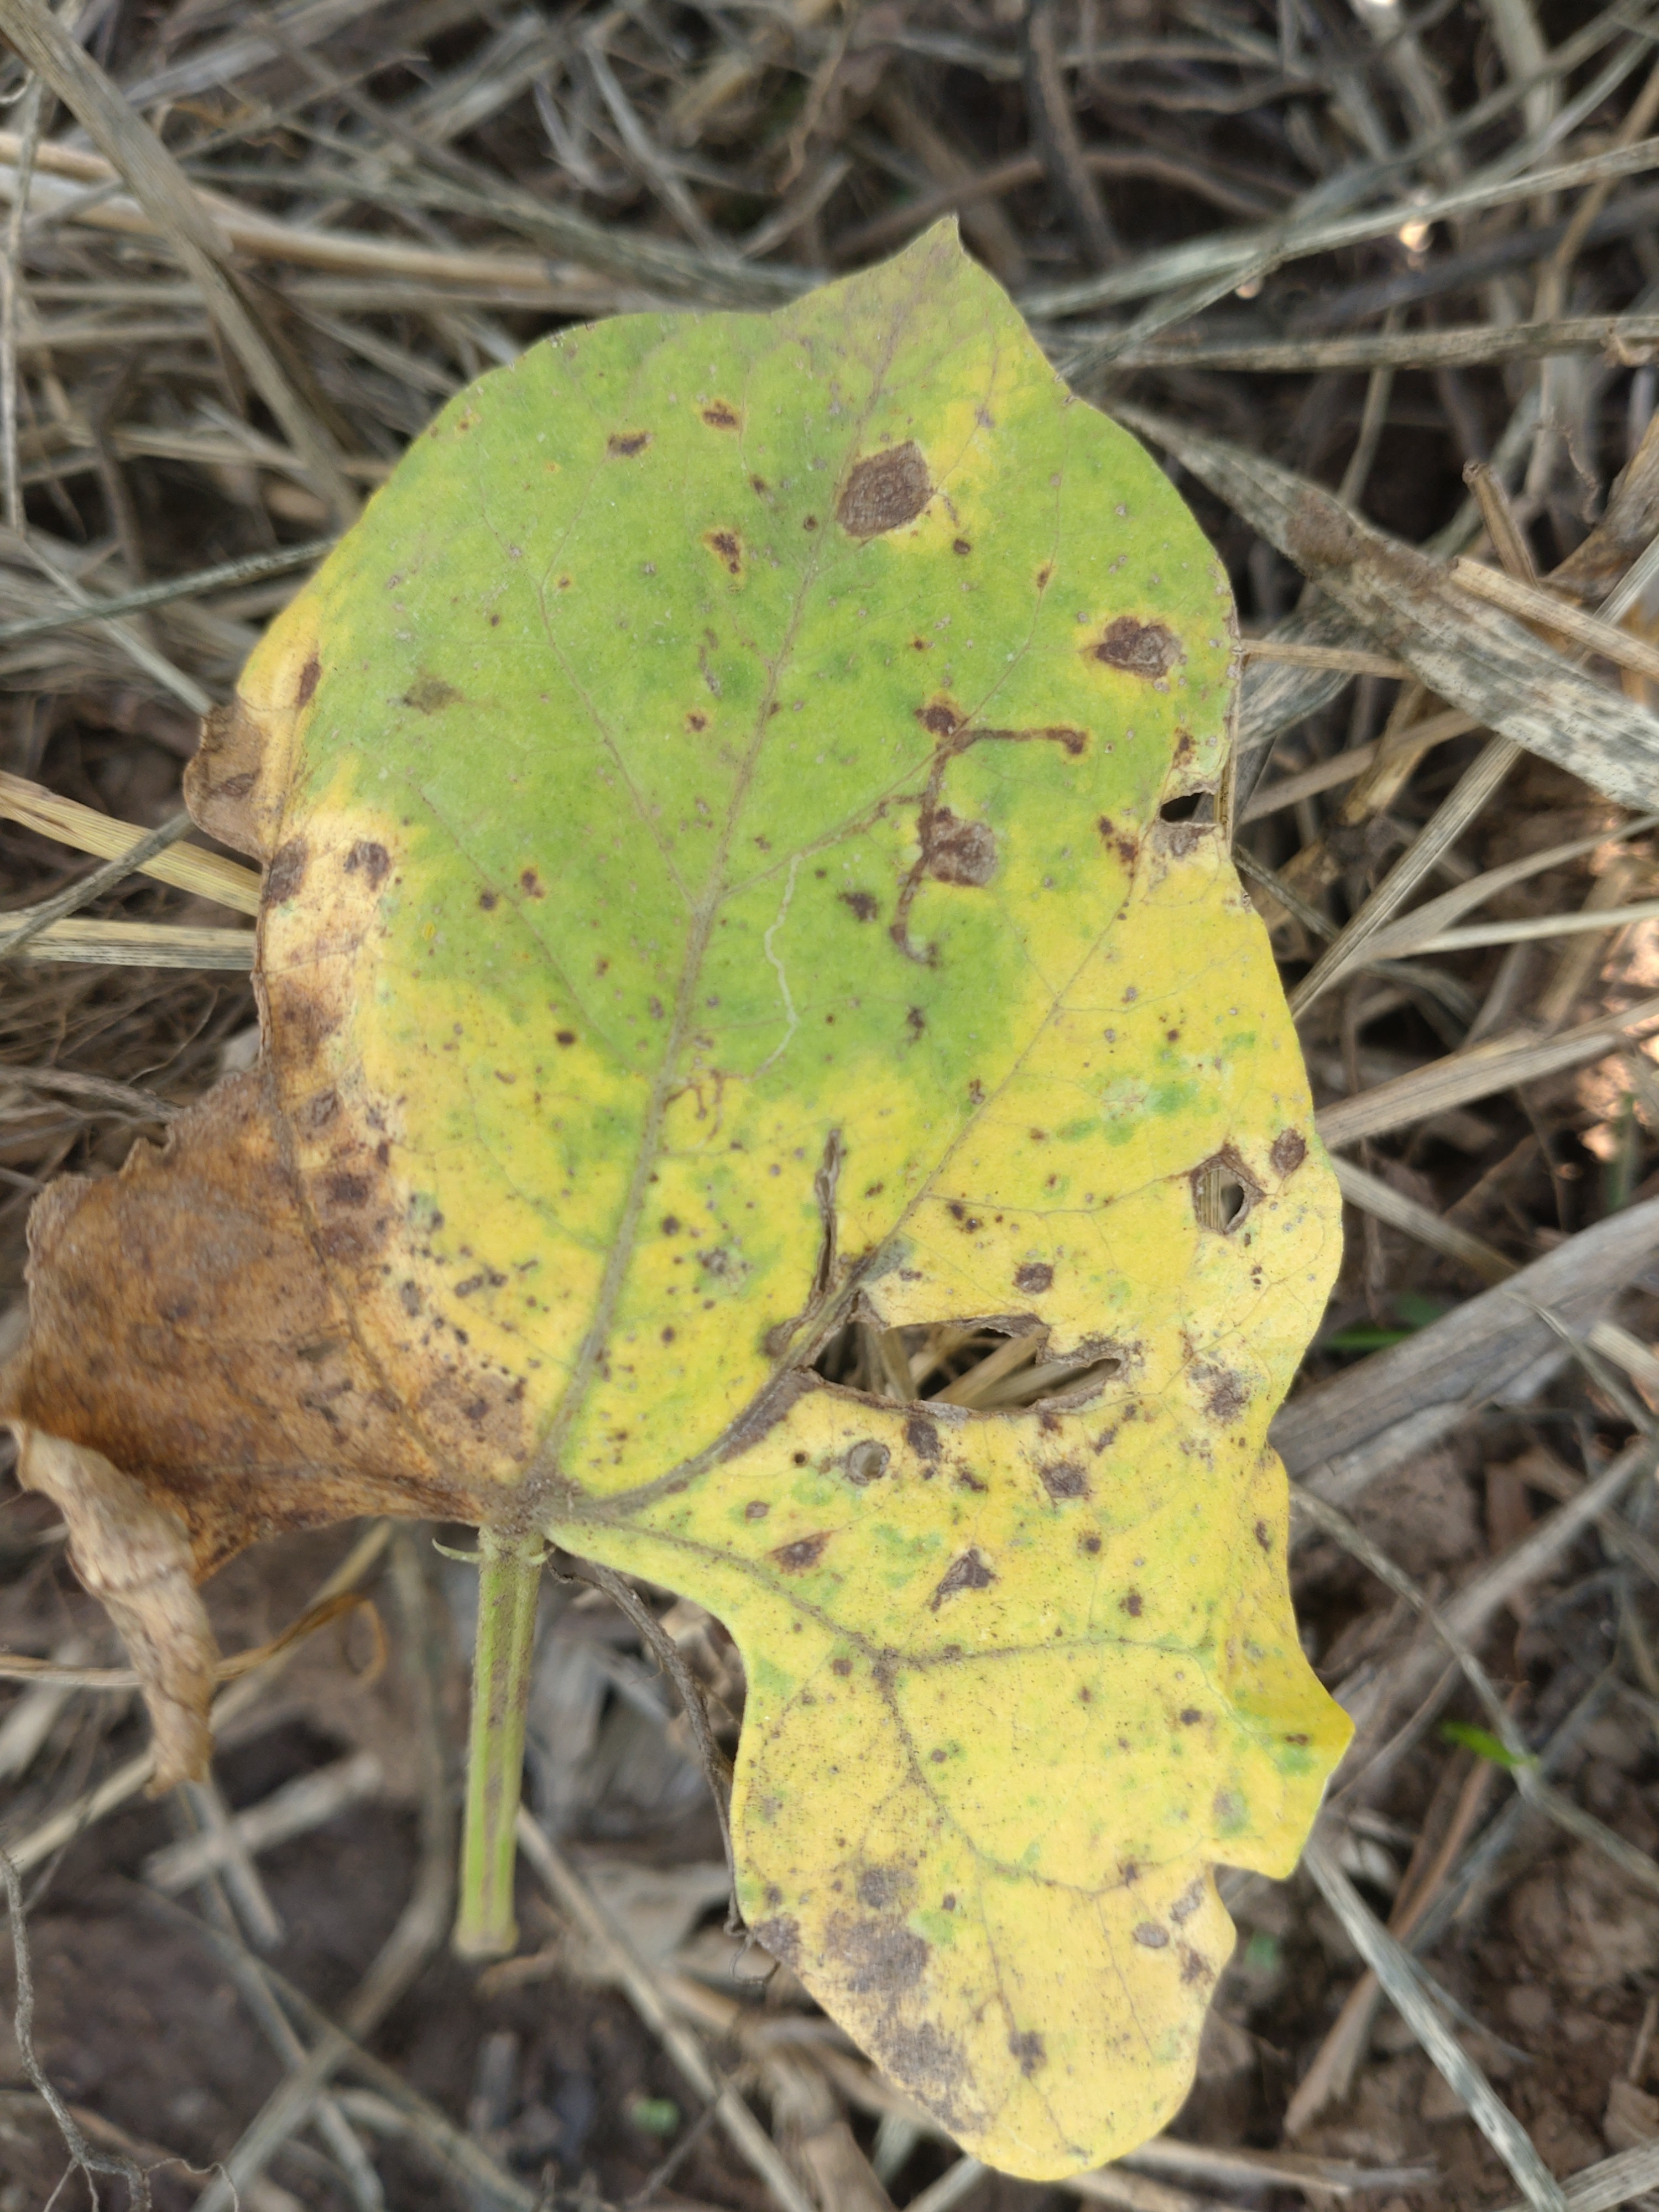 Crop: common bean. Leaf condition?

anthracnose
